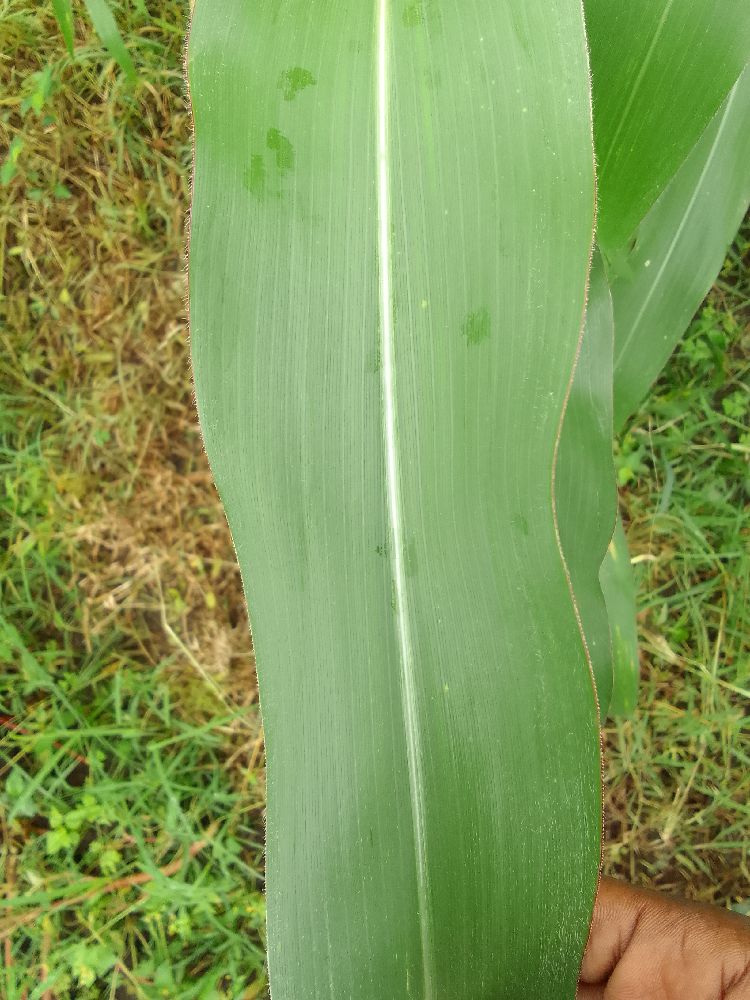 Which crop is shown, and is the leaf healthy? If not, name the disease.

maize, healthy
